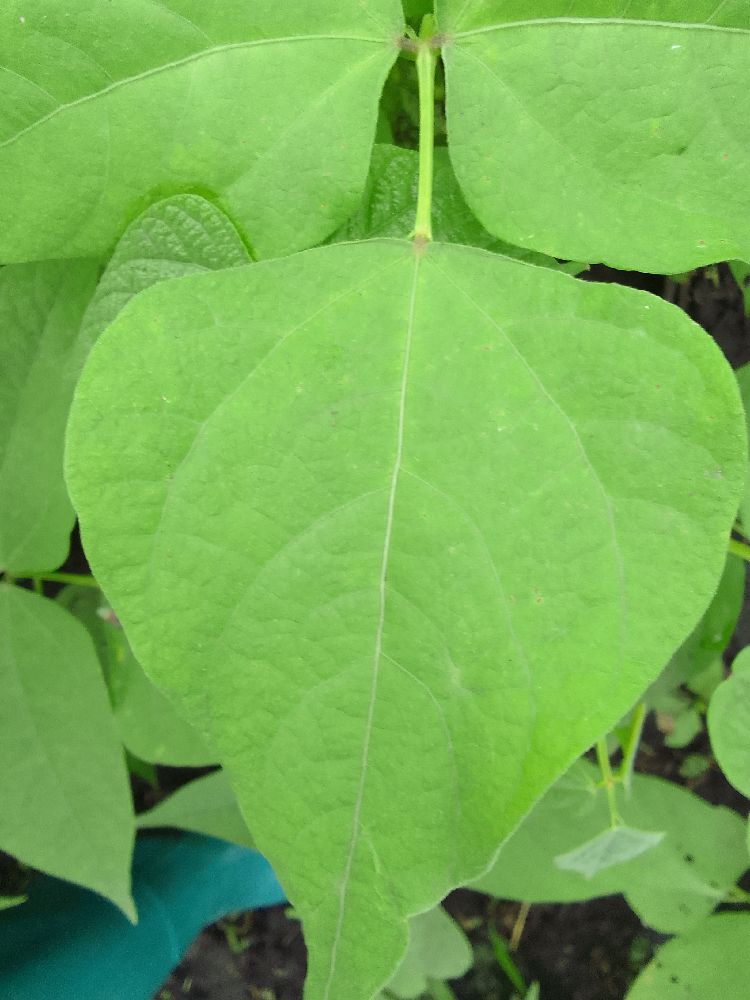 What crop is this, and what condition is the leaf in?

common bean, healthy
